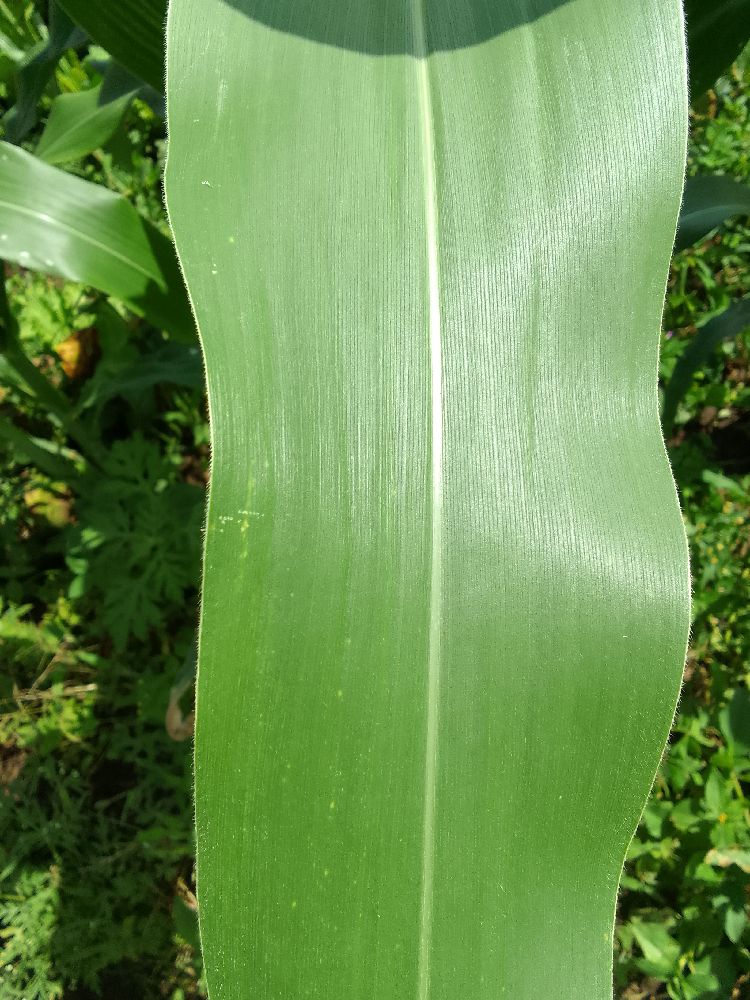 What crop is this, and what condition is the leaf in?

maize, healthy
